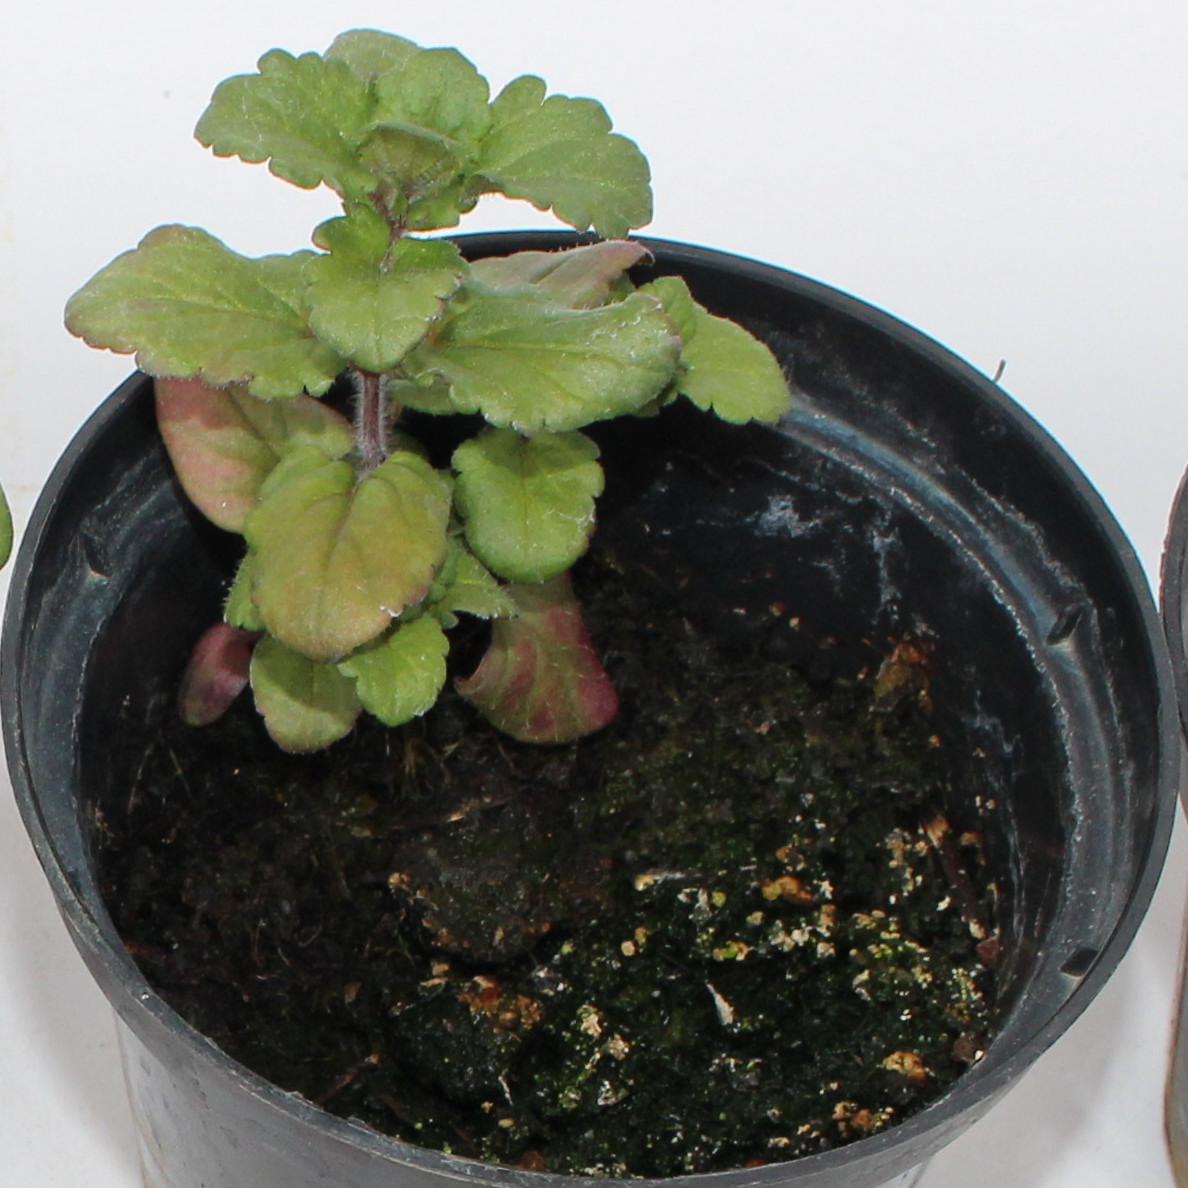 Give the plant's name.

Veronica persica
